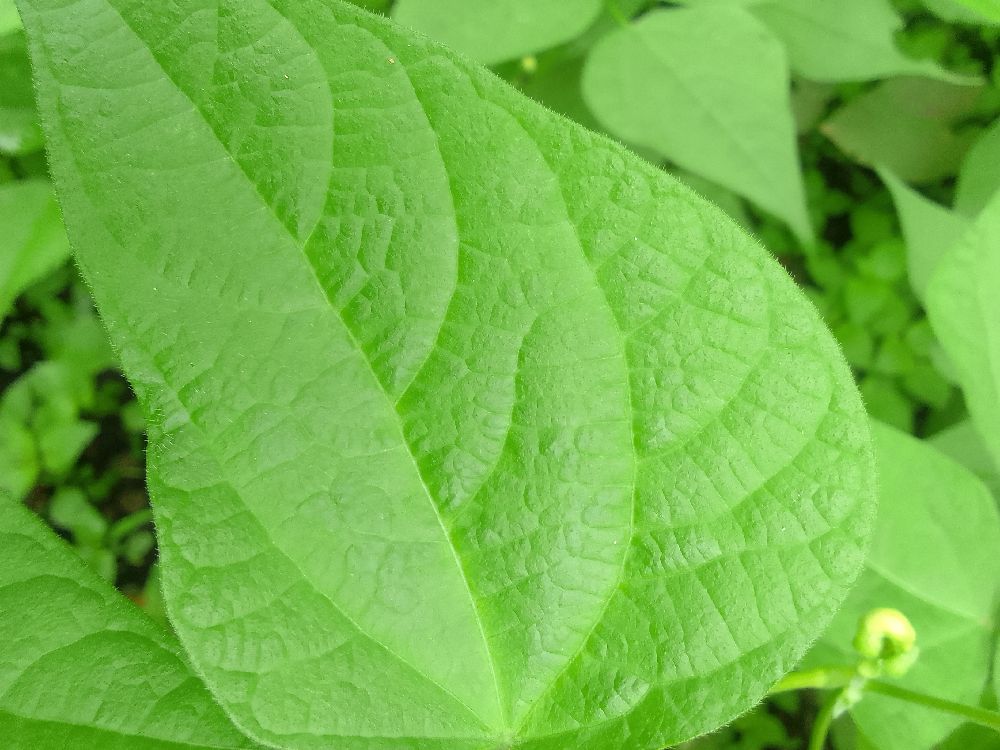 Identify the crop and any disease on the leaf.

common bean, healthy
